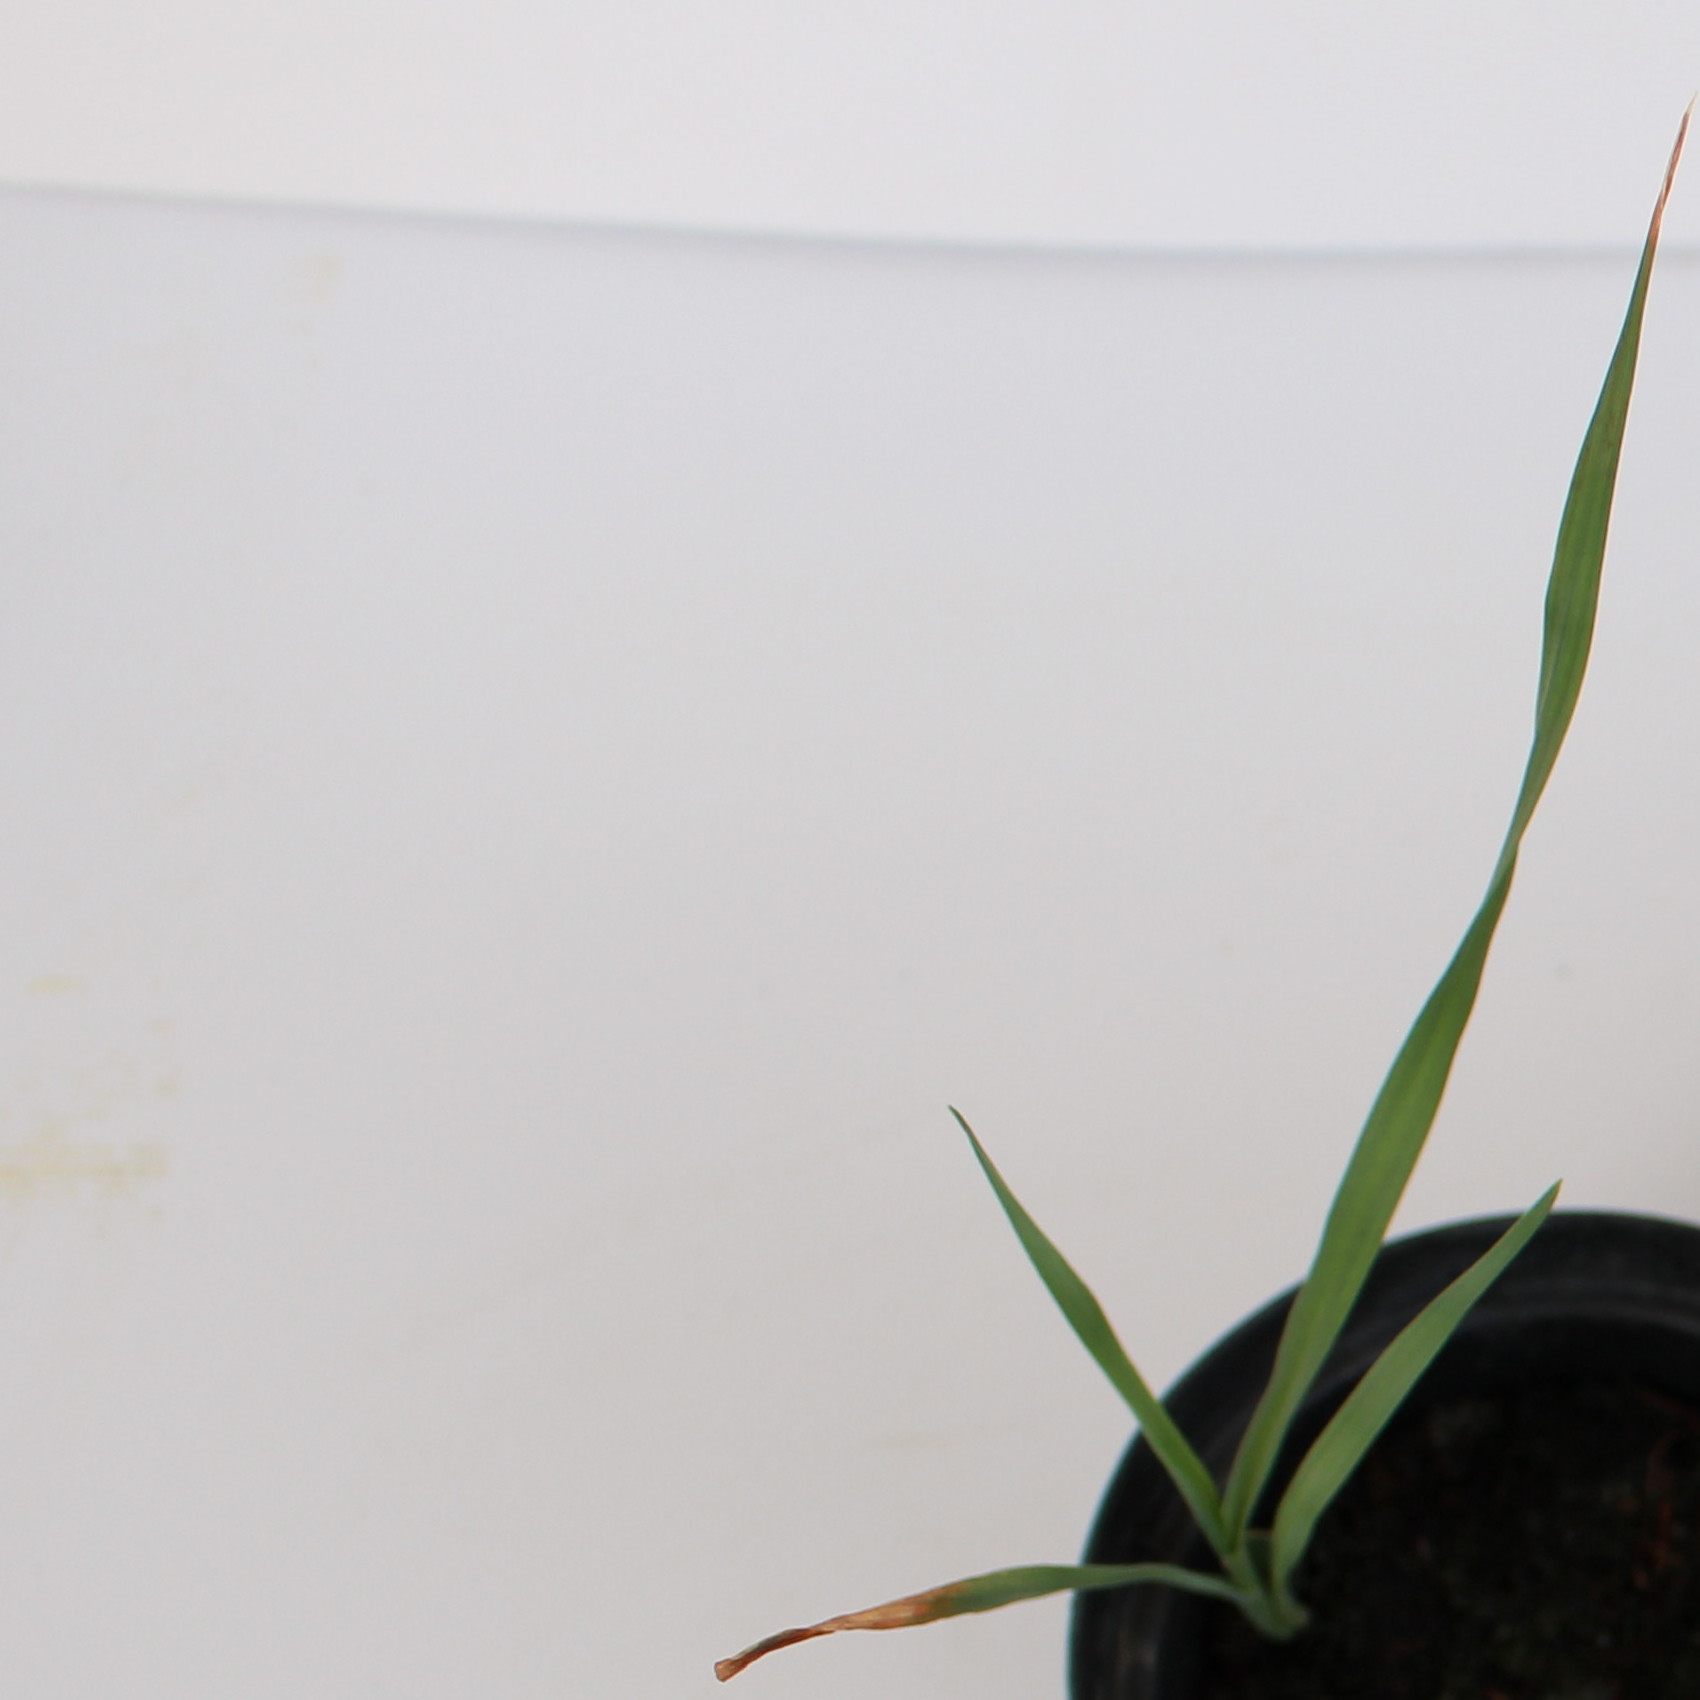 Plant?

Avena sterilis
